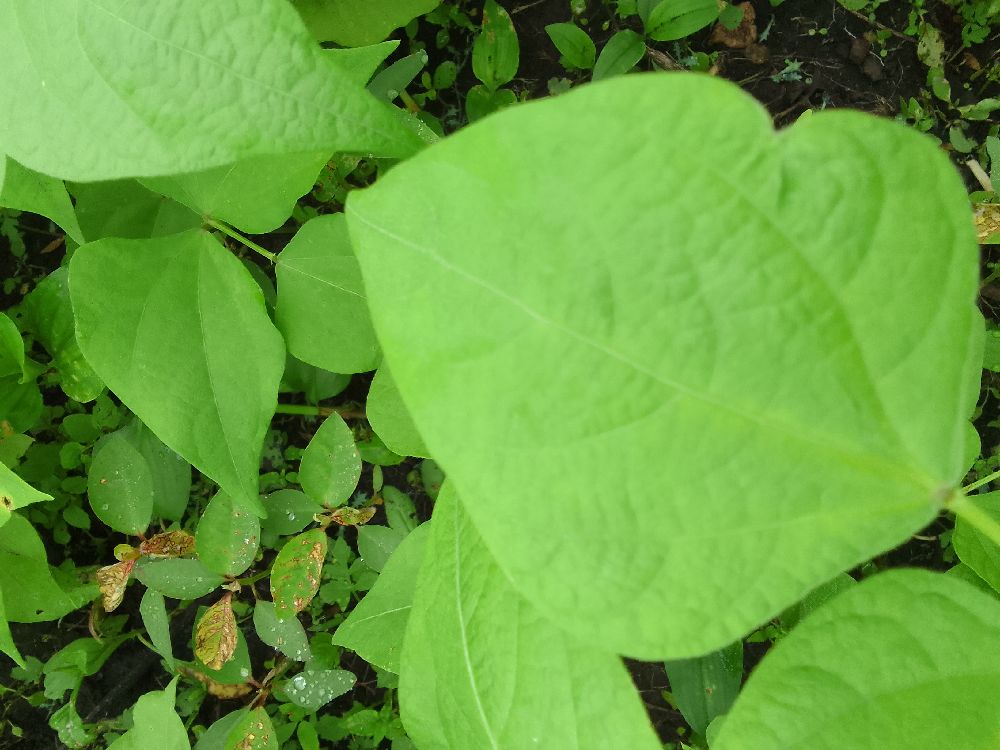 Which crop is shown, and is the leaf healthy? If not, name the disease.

common bean, healthy
